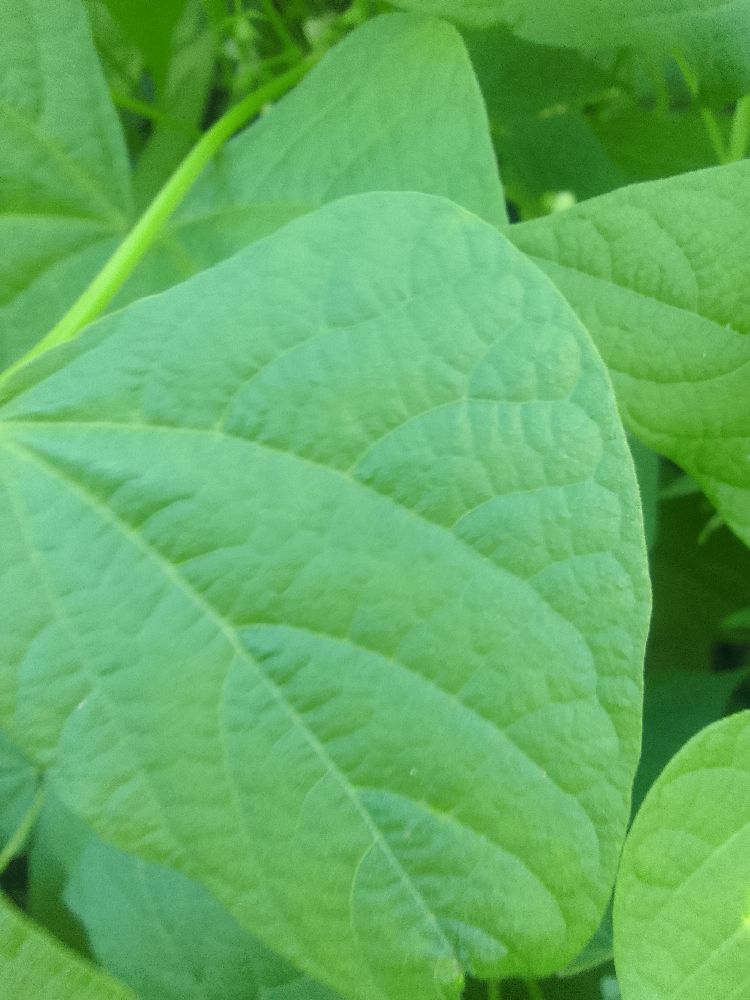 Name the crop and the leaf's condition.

common bean, healthy
